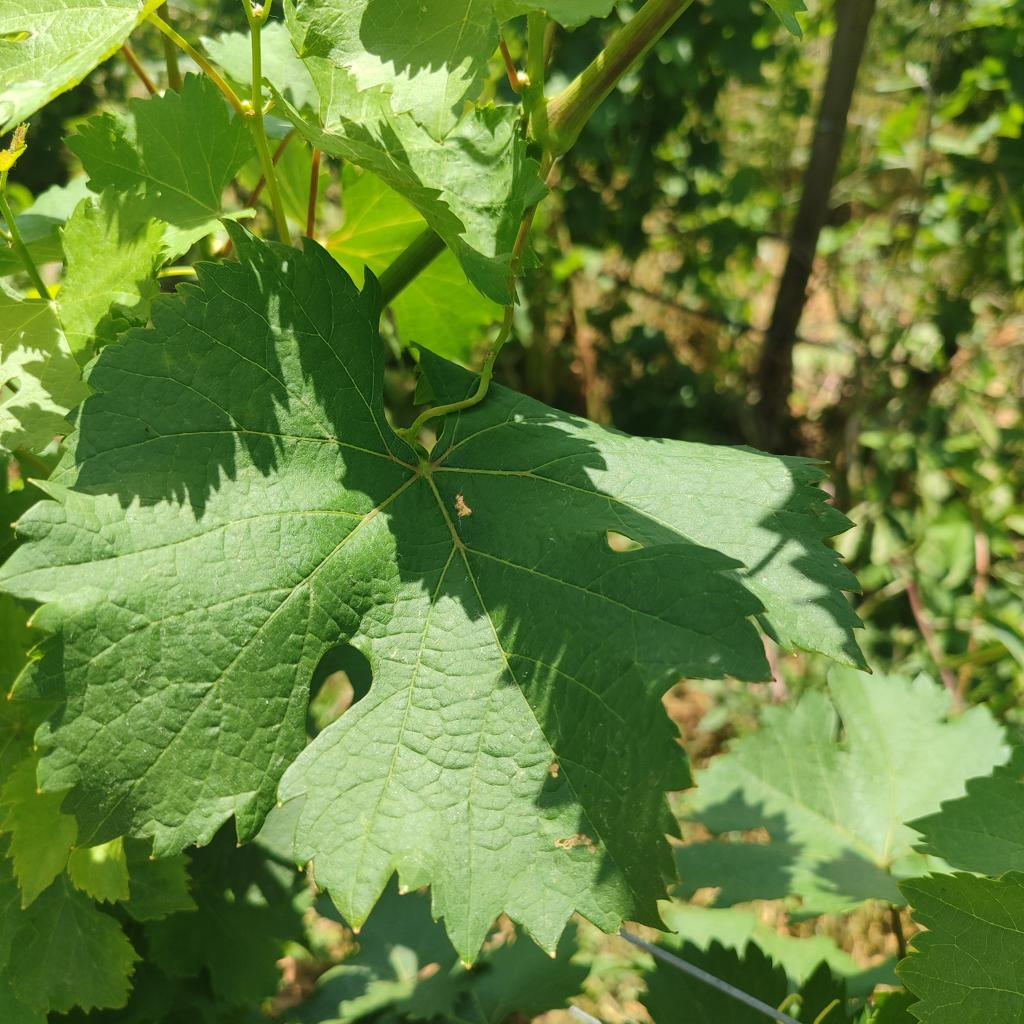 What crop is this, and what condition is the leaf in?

grapevine, healthy
